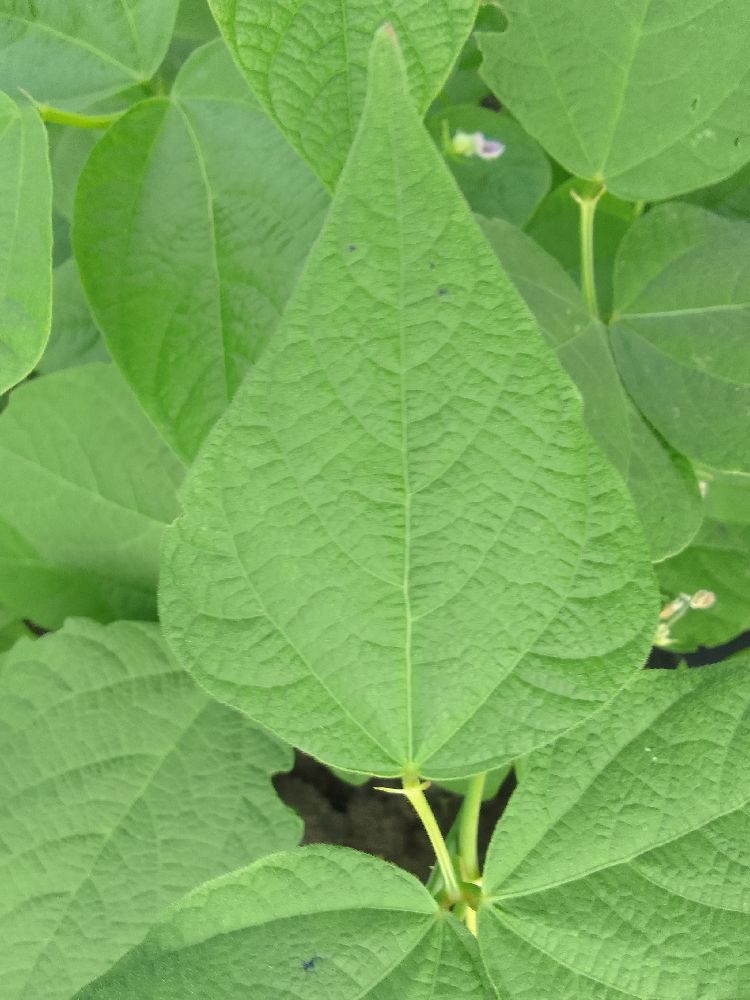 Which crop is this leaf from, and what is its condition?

common bean, healthy
